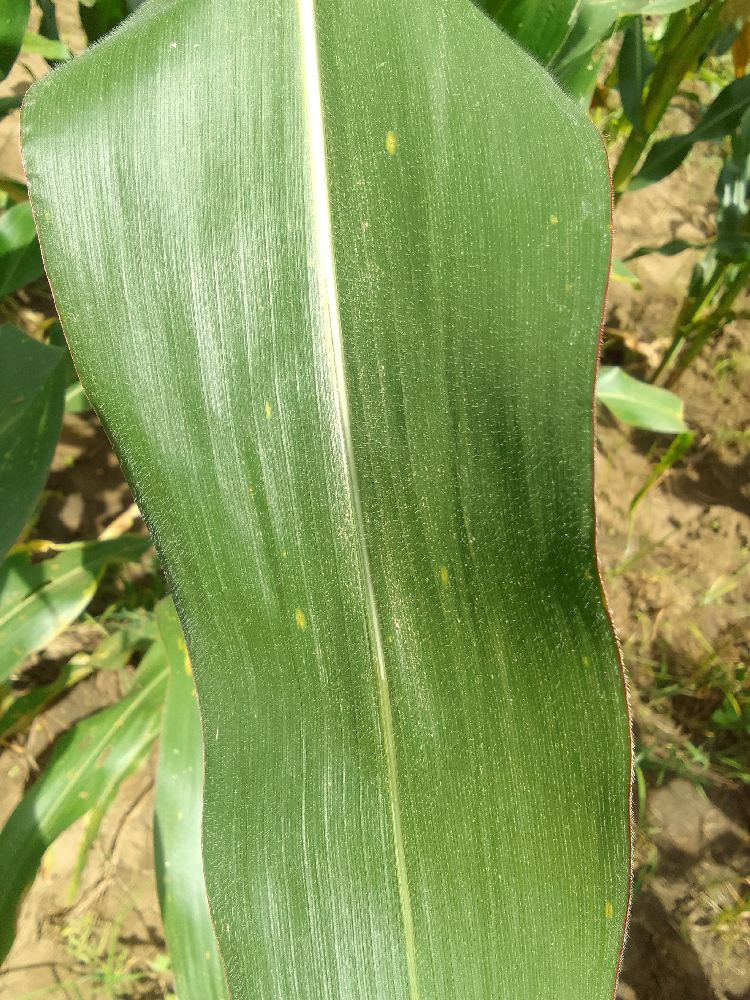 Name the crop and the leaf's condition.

maize, healthy
